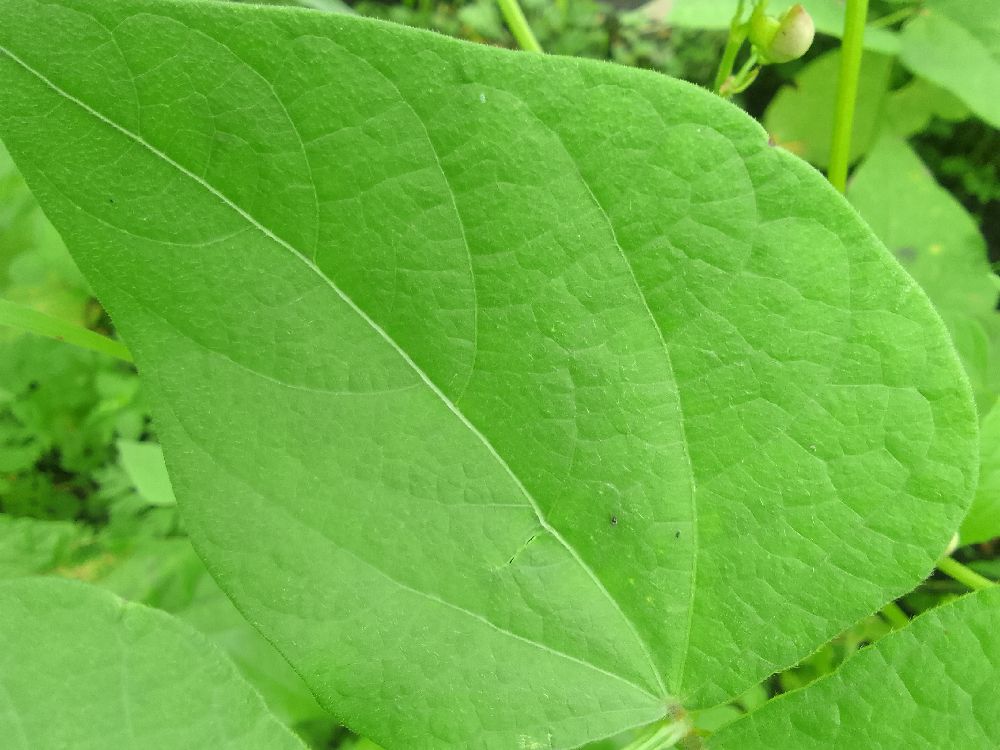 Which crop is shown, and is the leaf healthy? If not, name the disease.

common bean, healthy
